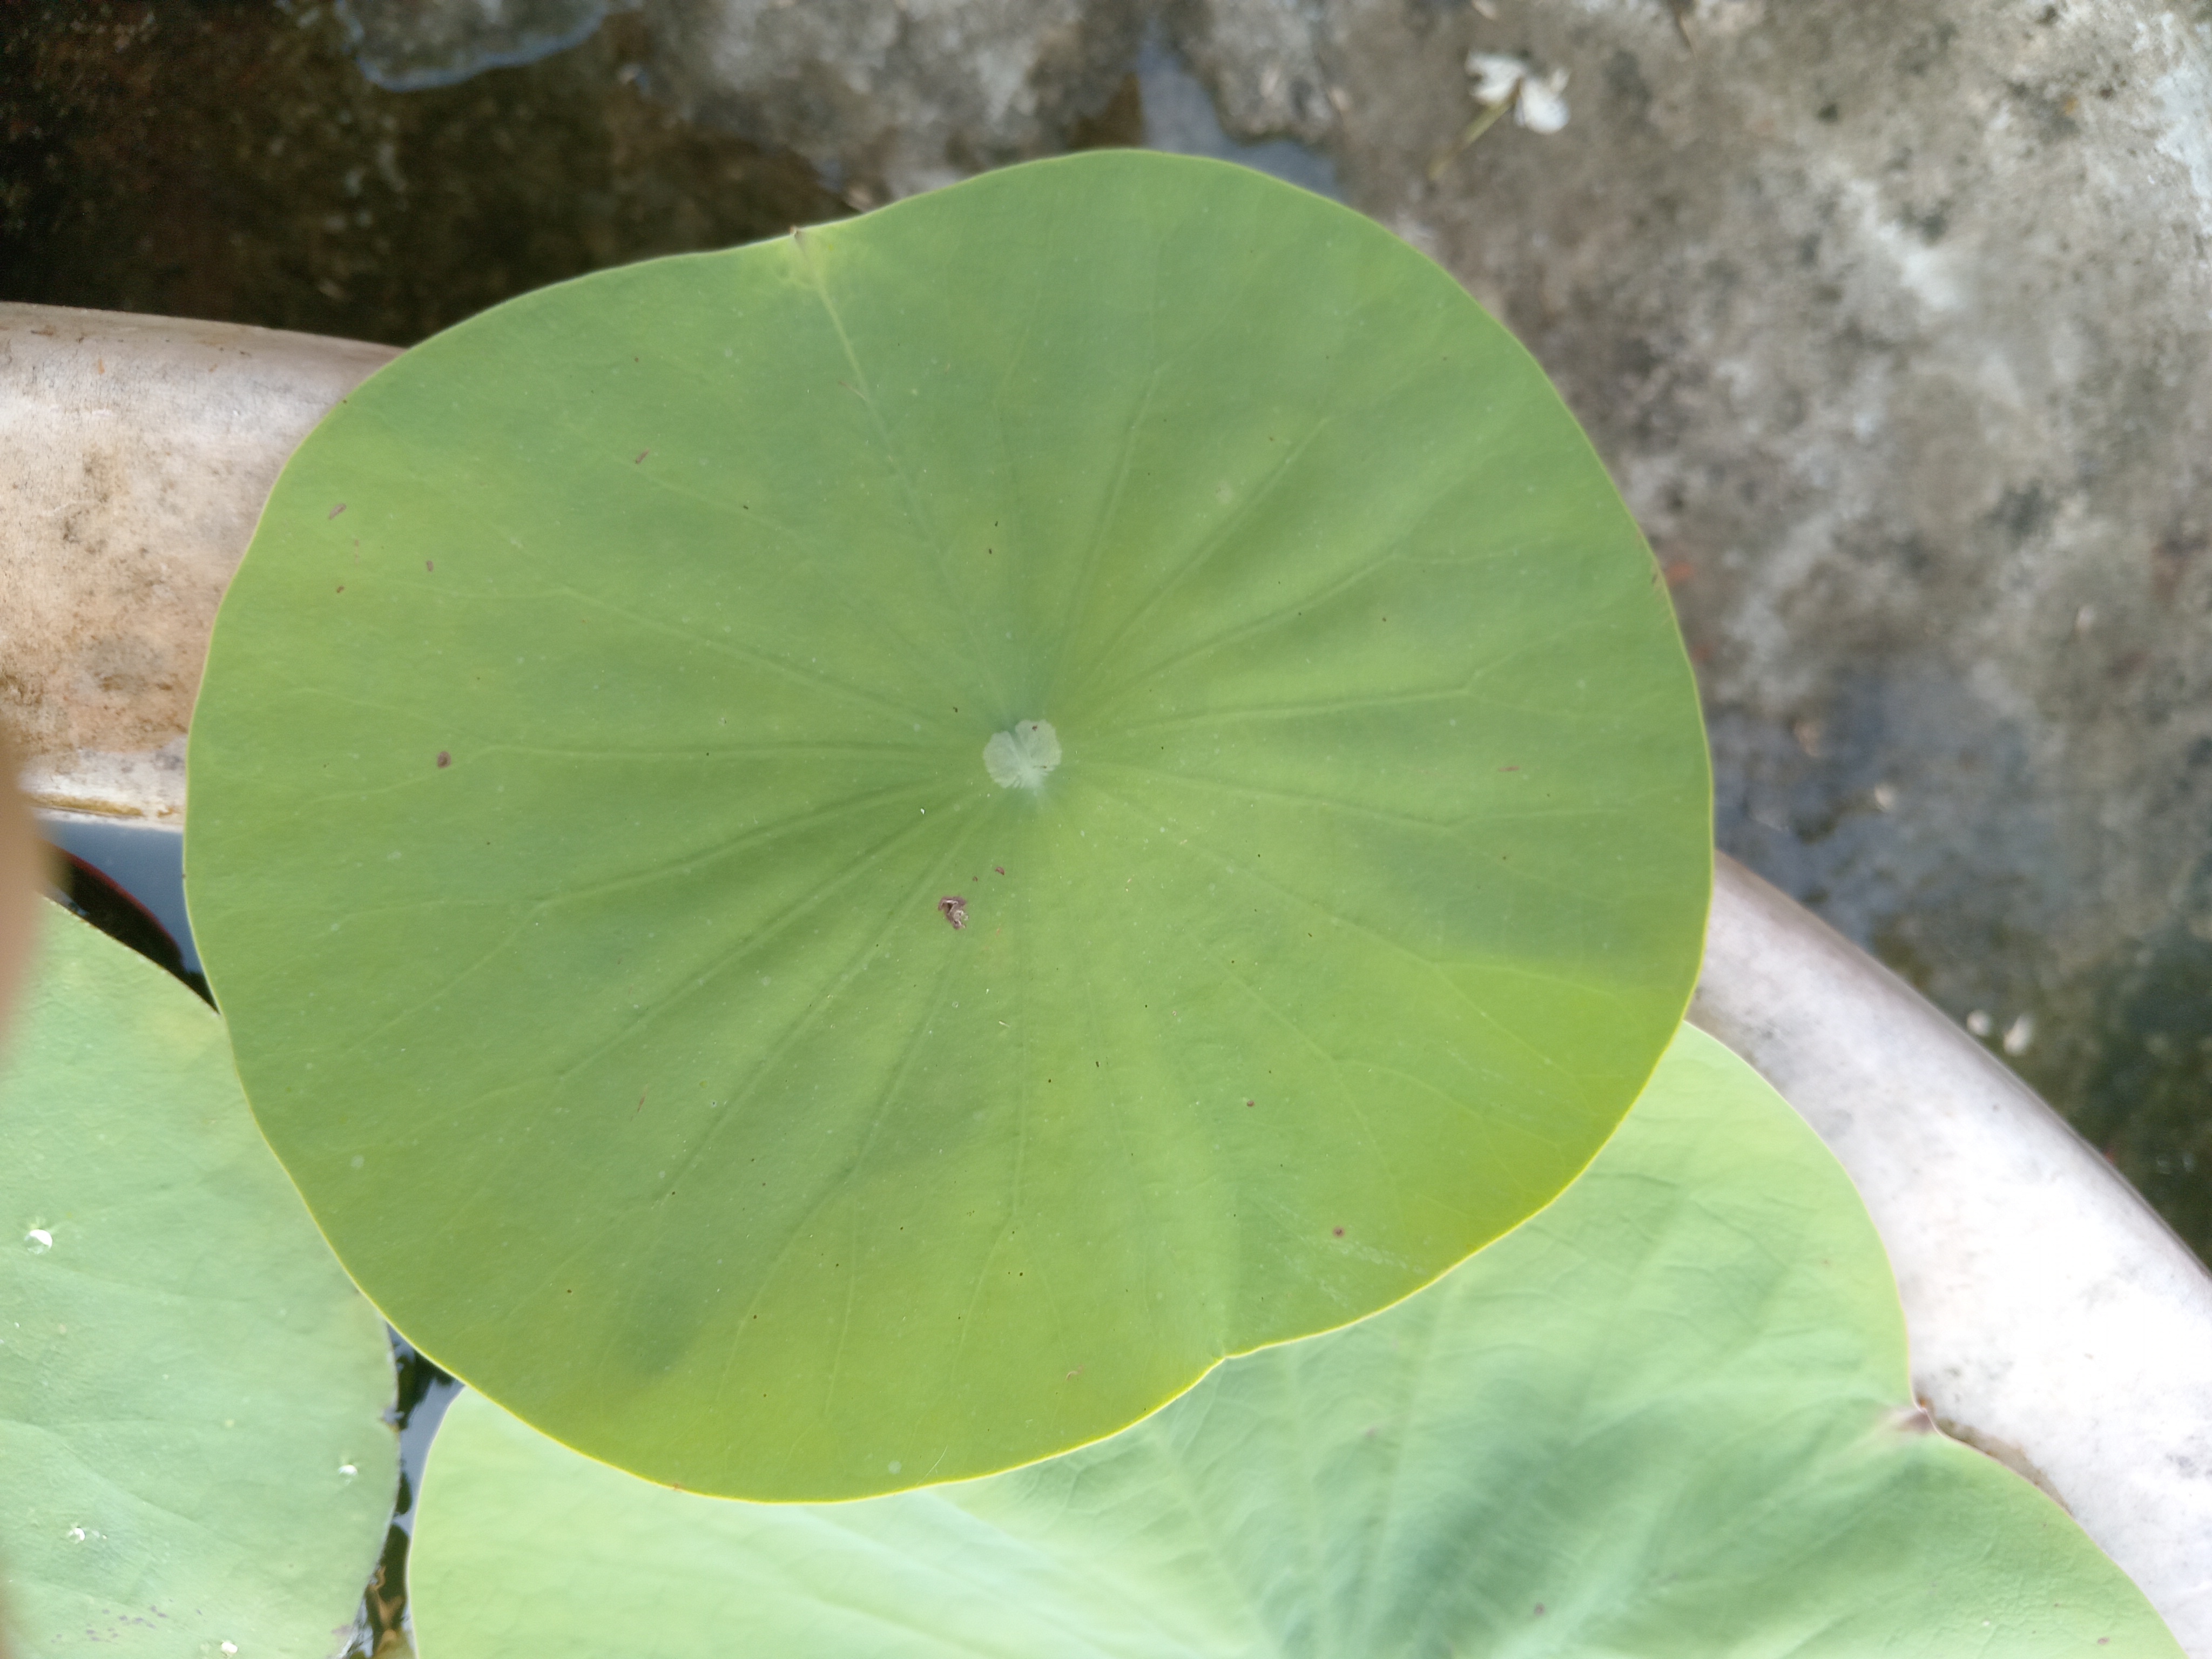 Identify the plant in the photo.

lotus
